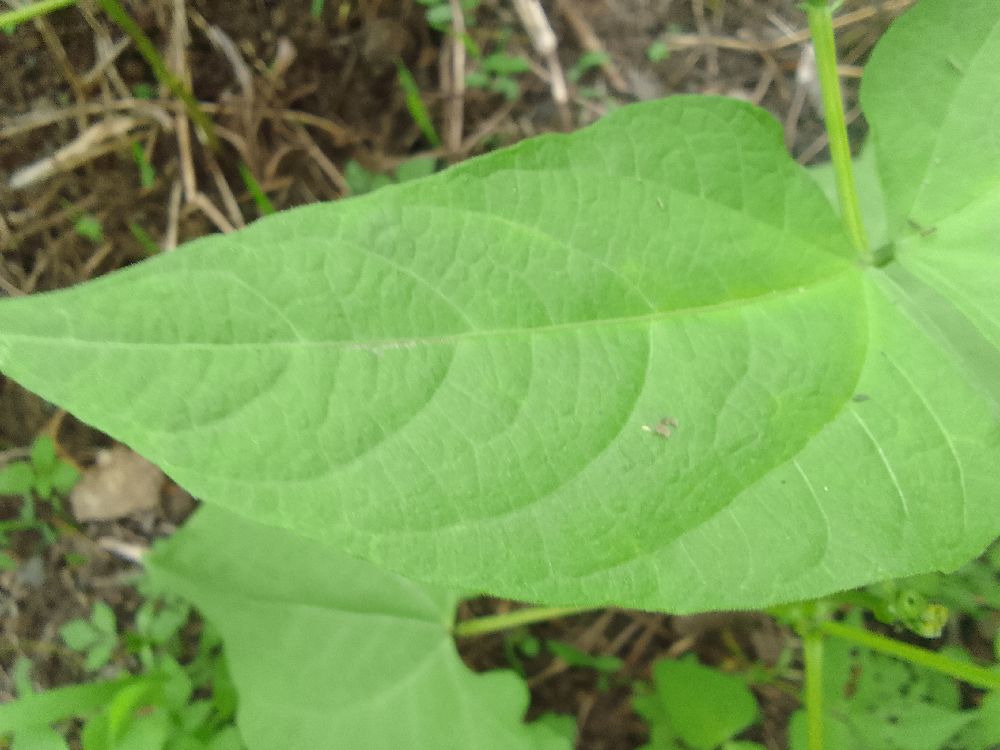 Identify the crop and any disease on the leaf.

common bean, healthy
